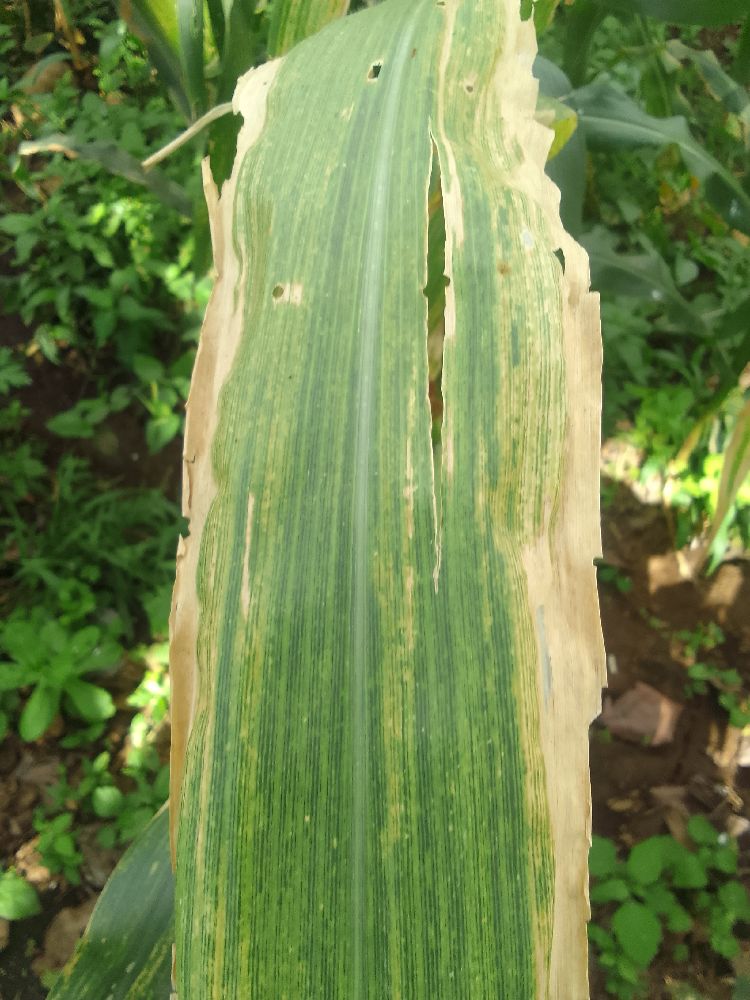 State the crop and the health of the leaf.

maize, maize lethal necrosis
